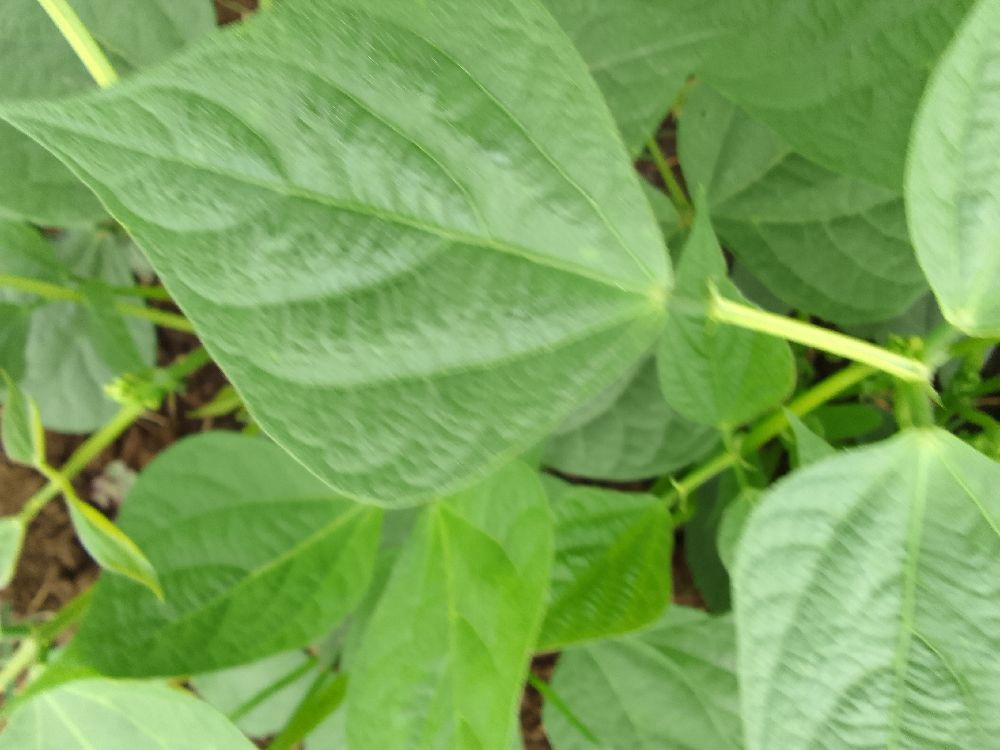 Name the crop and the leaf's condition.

common bean, healthy
